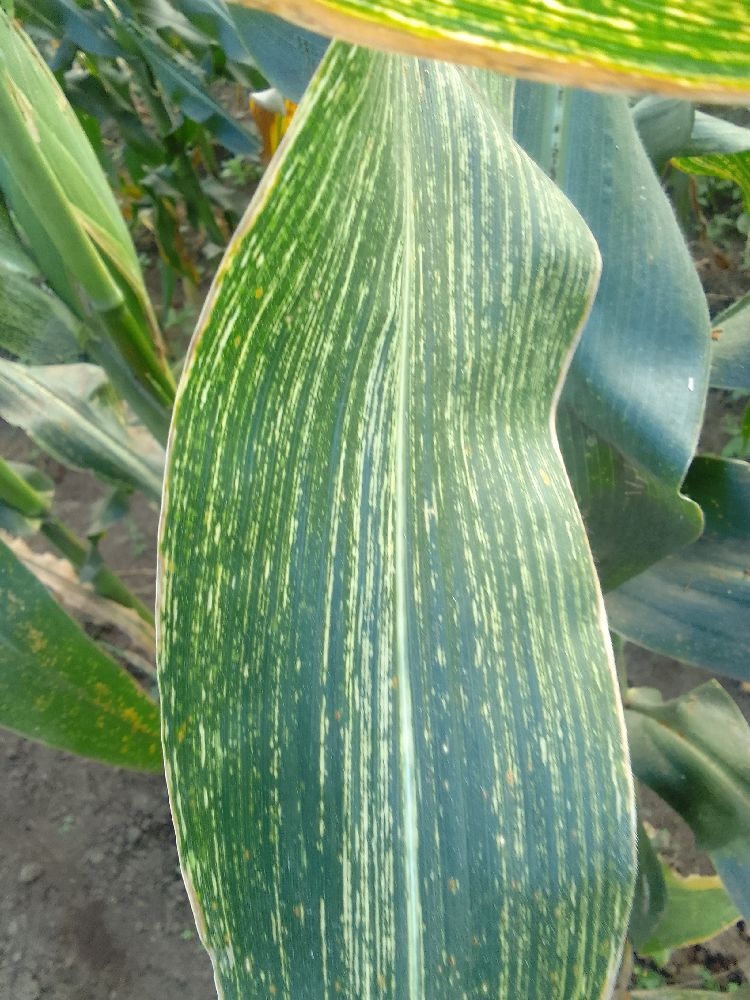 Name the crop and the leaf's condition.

maize, maize streak virus
